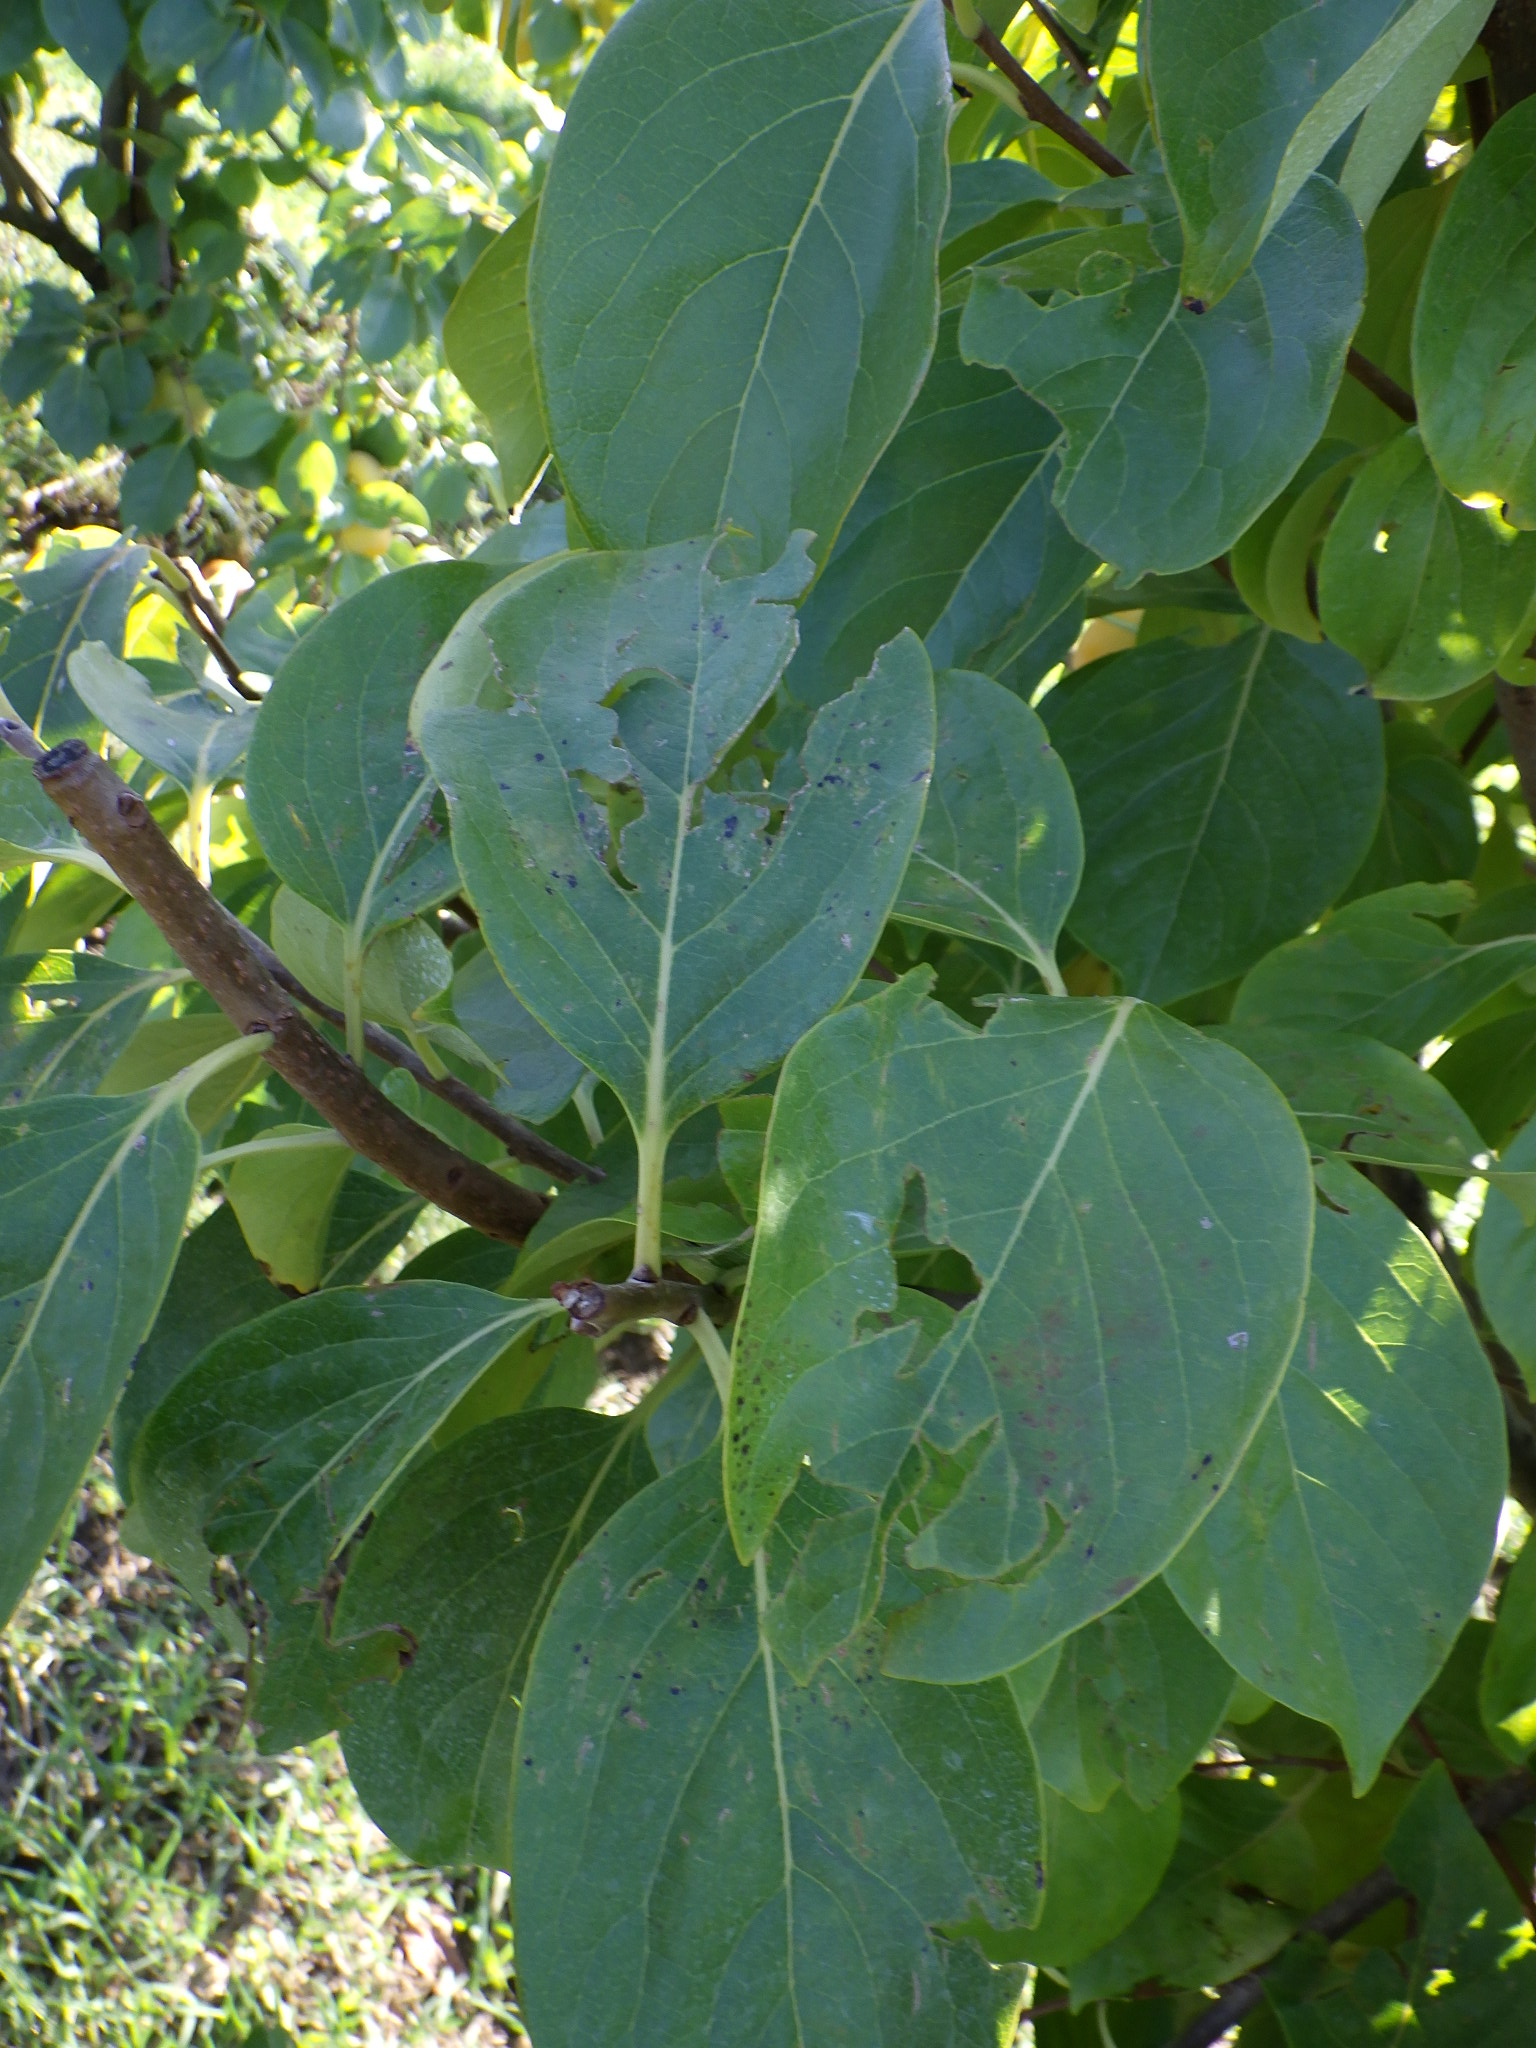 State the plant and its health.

persimmon, anthracnose, phytophagous
